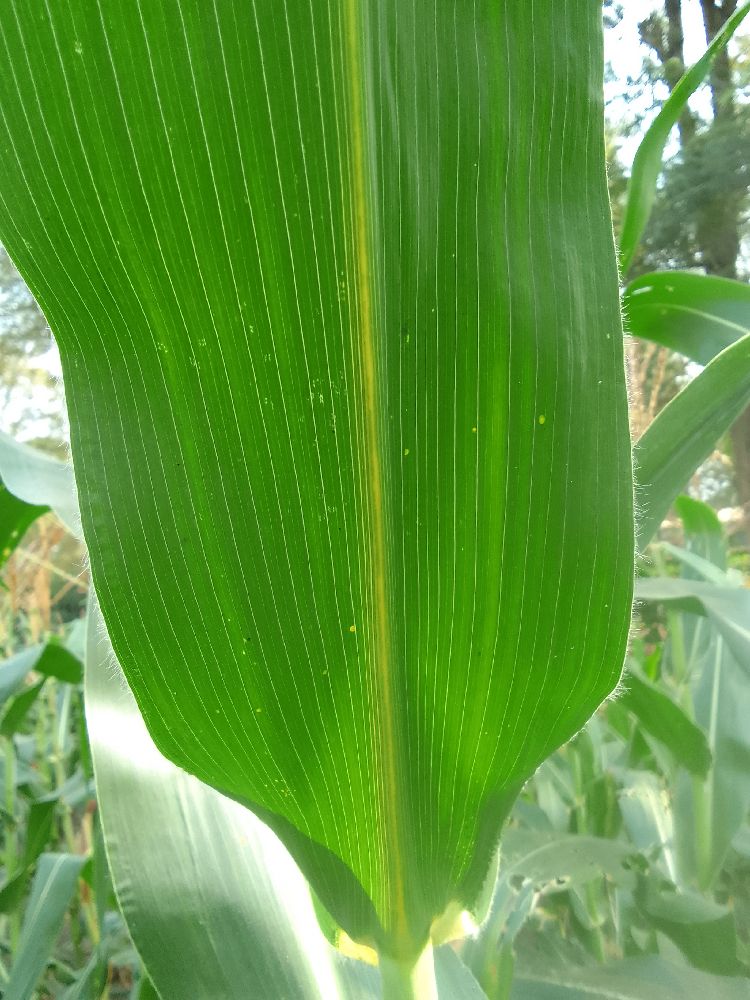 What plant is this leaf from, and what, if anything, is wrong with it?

maize, healthy
